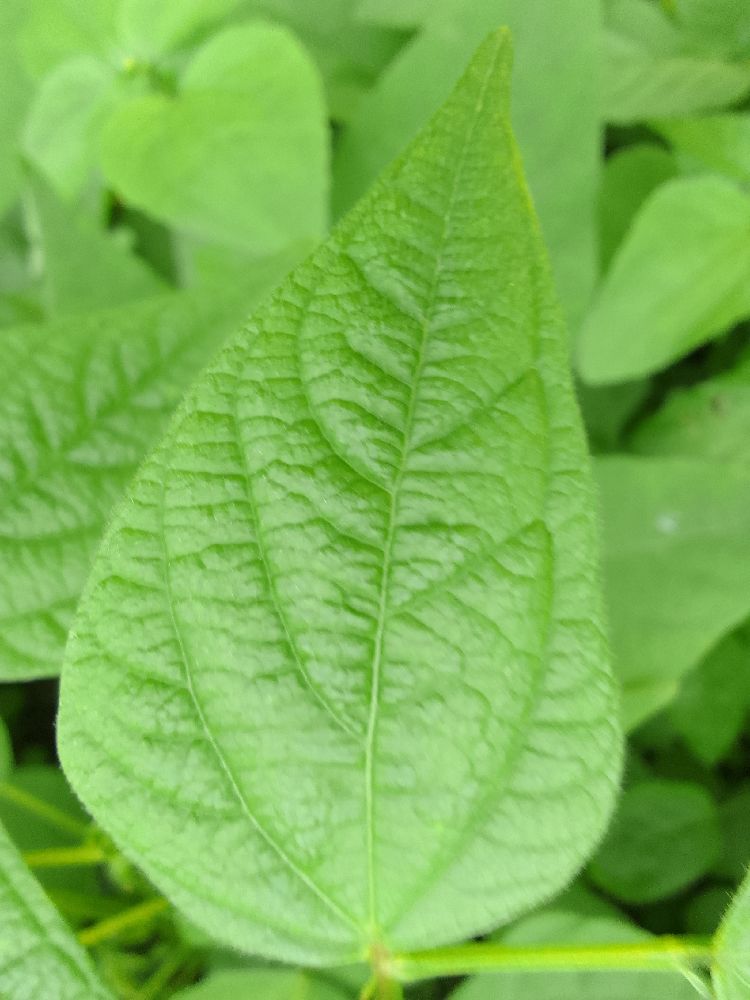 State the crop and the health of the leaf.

common bean, healthy
